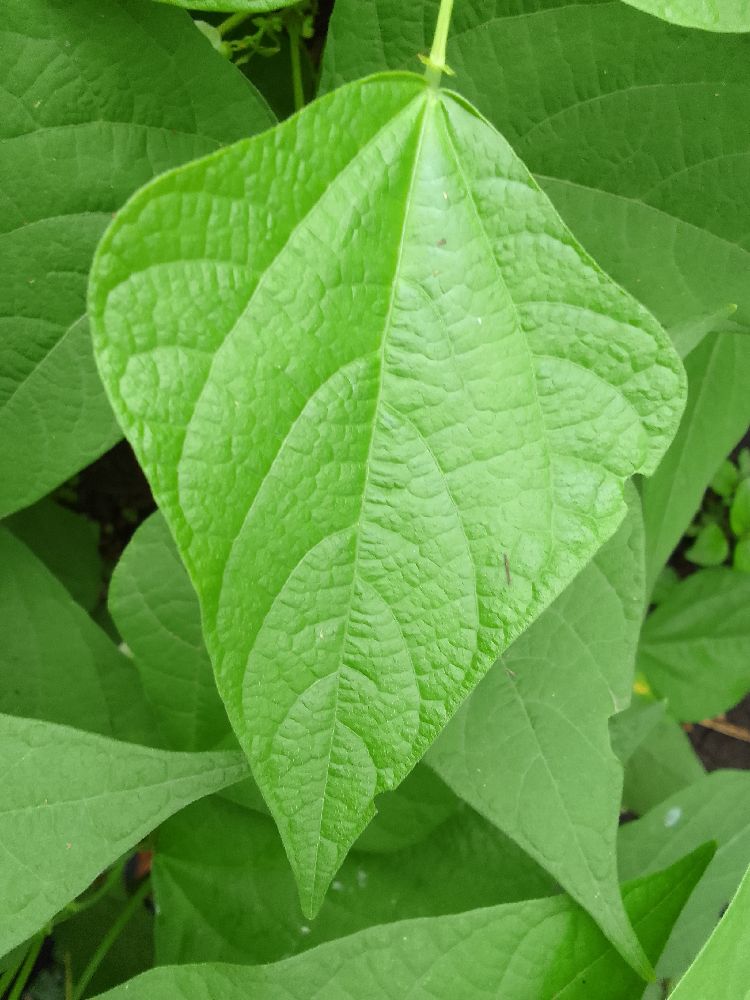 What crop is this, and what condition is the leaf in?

common bean, healthy
